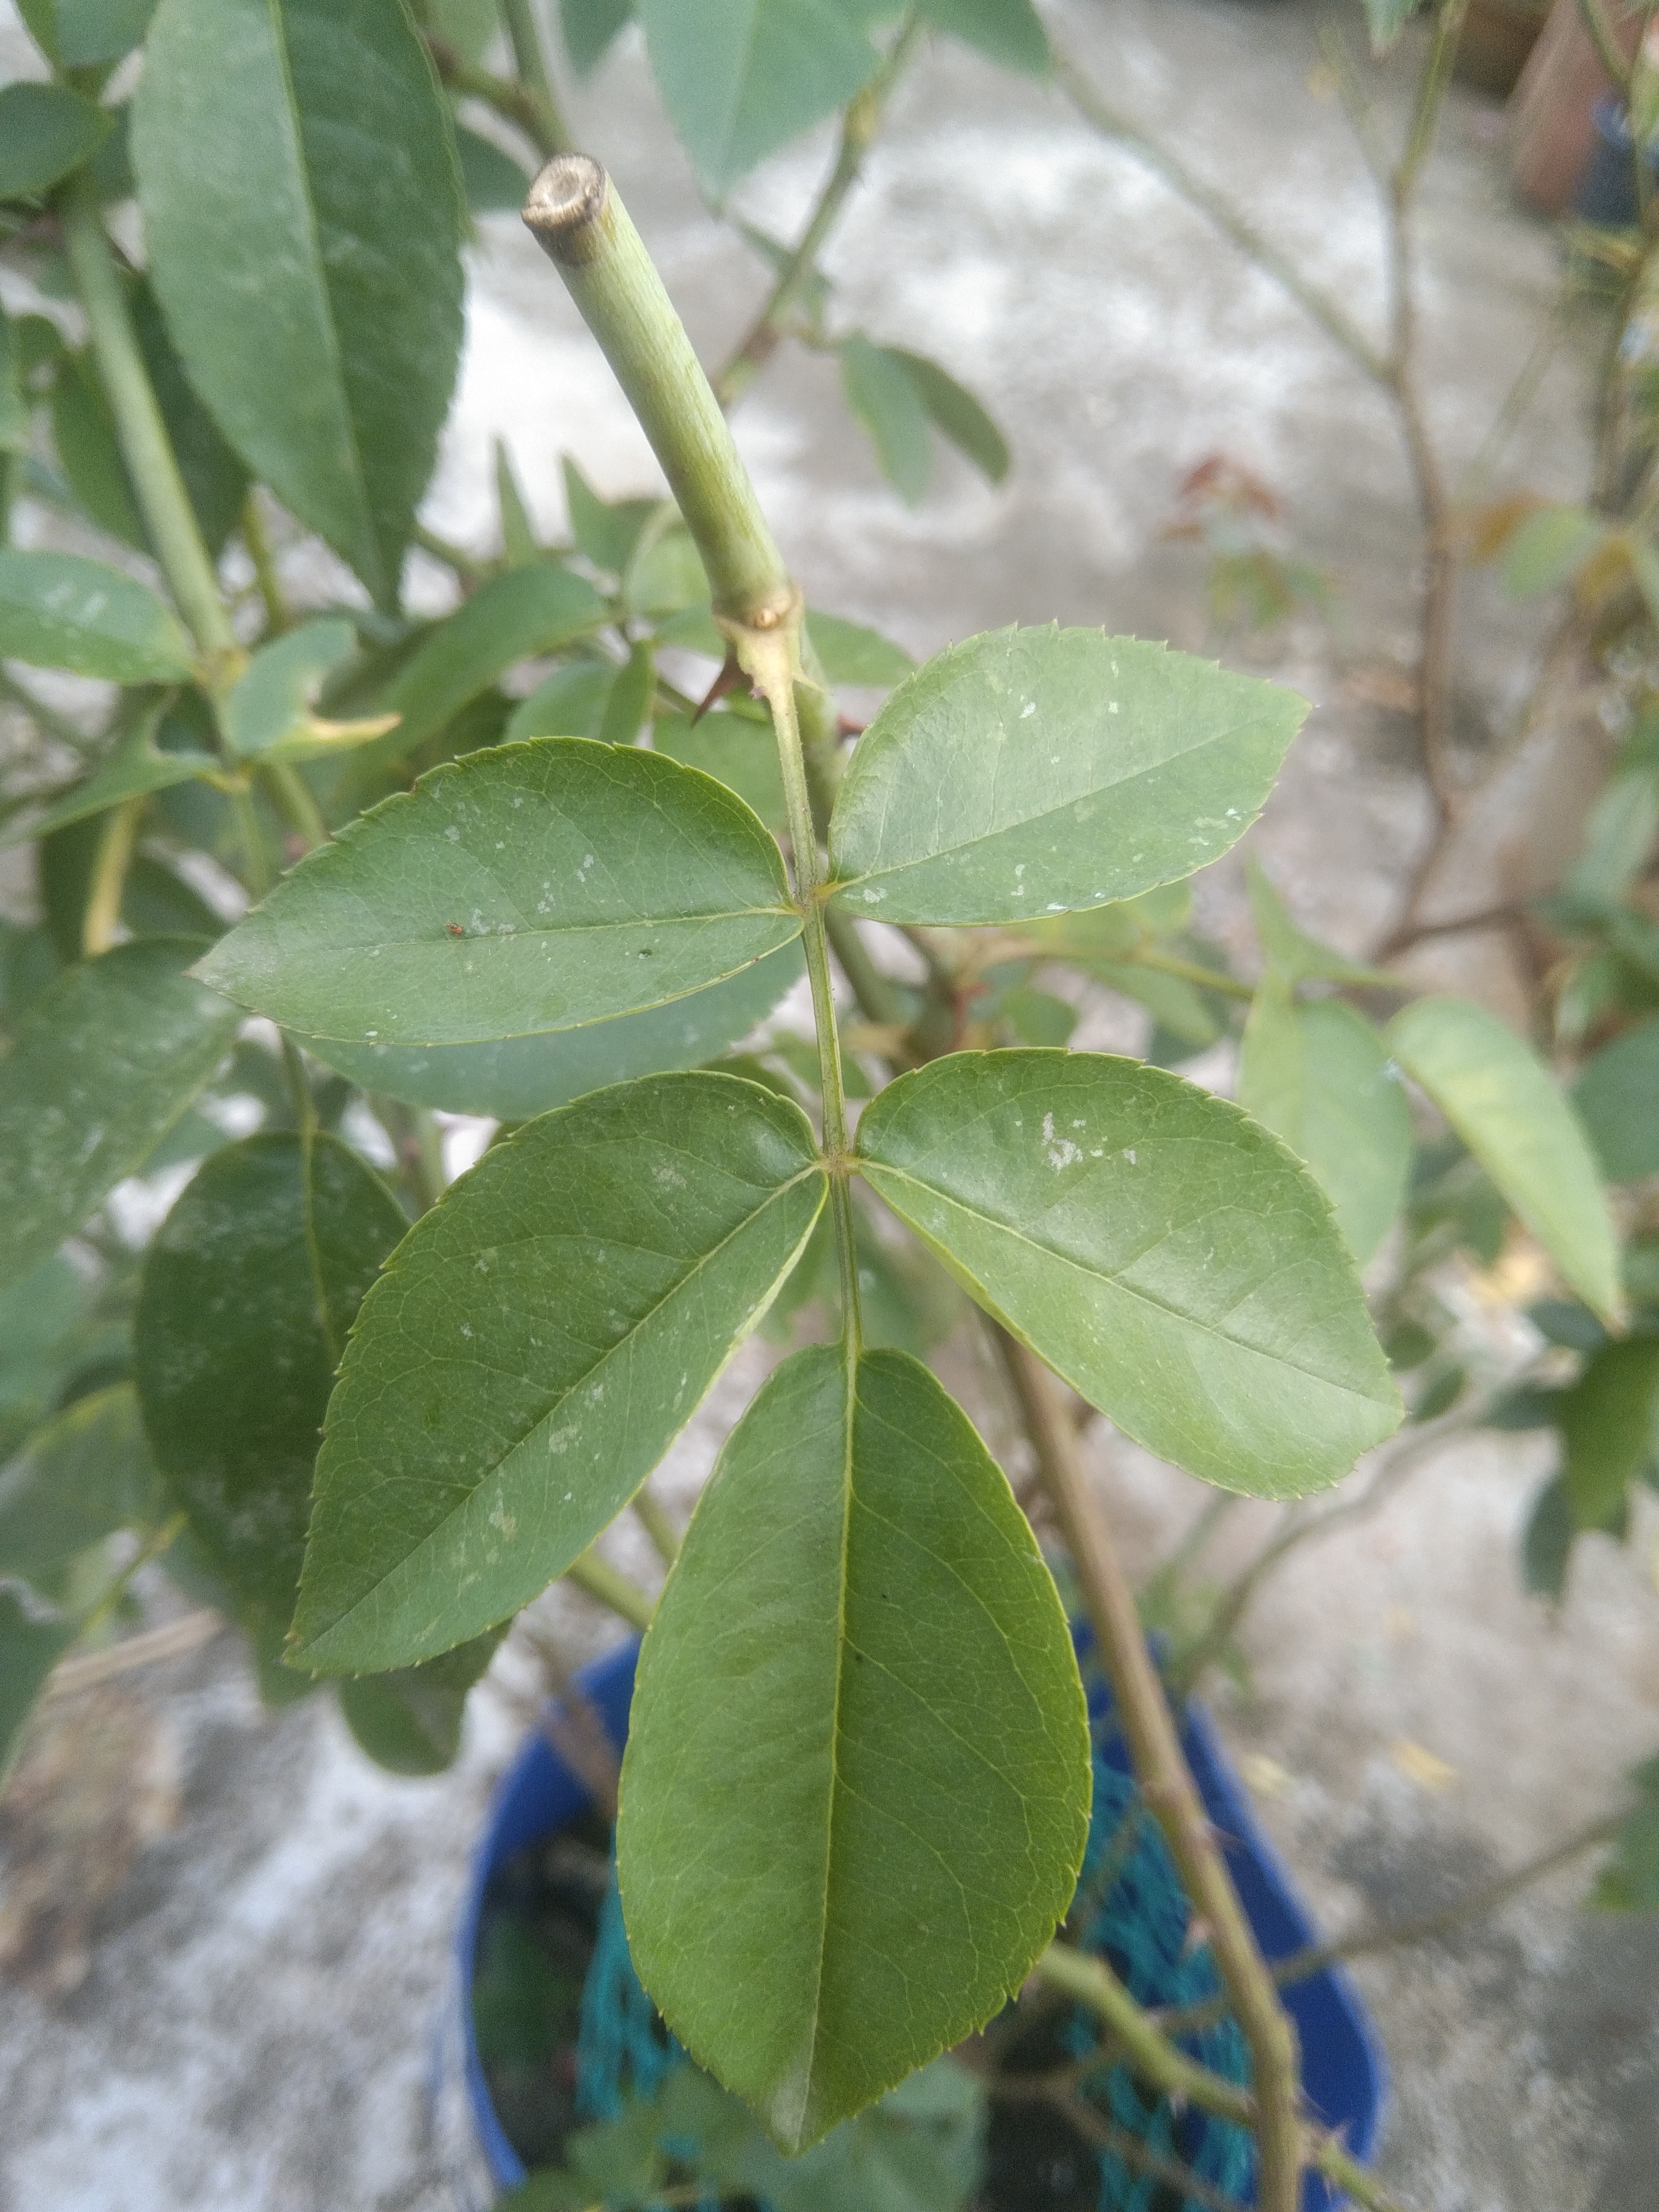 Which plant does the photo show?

rose
